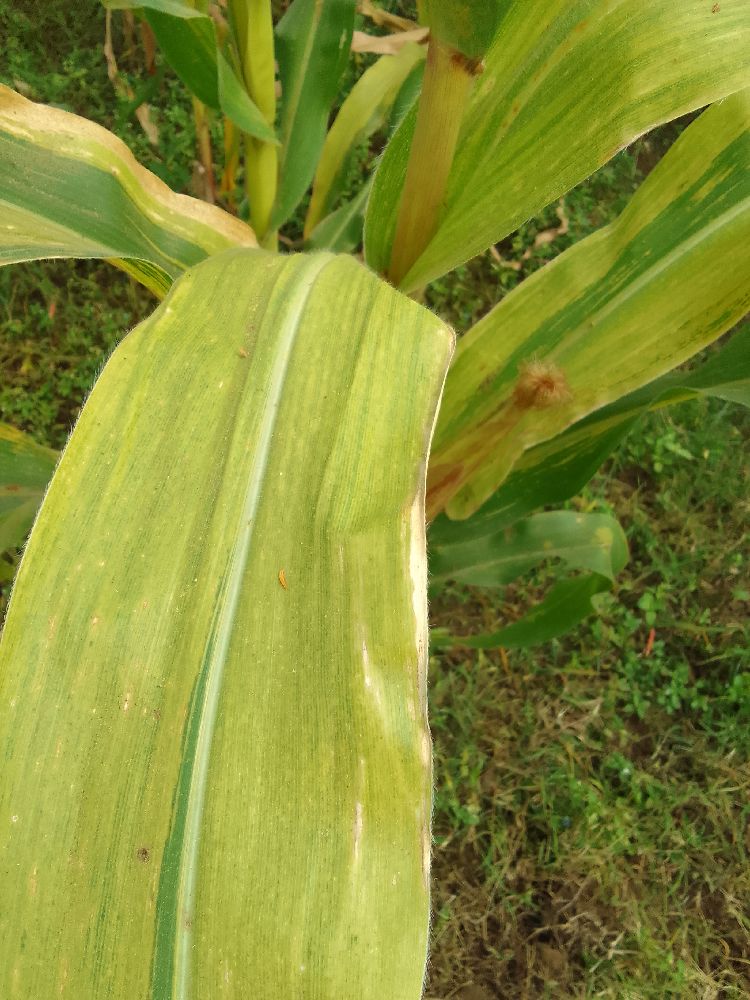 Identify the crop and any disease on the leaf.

maize, maize lethal necrosis
